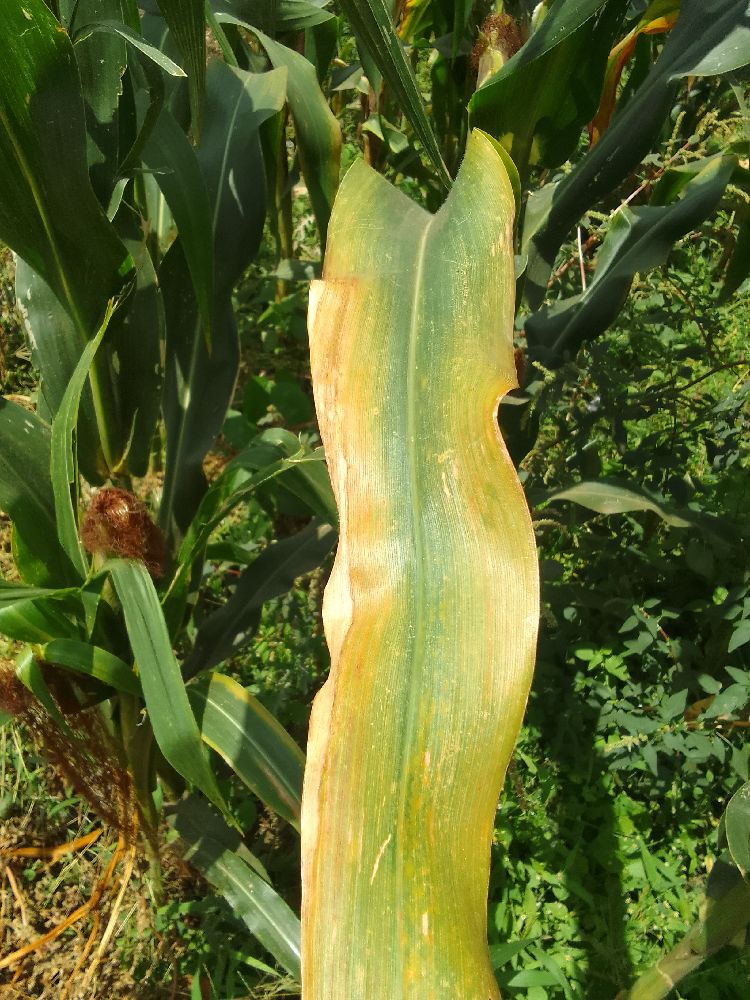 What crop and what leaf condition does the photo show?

maize, healthy
